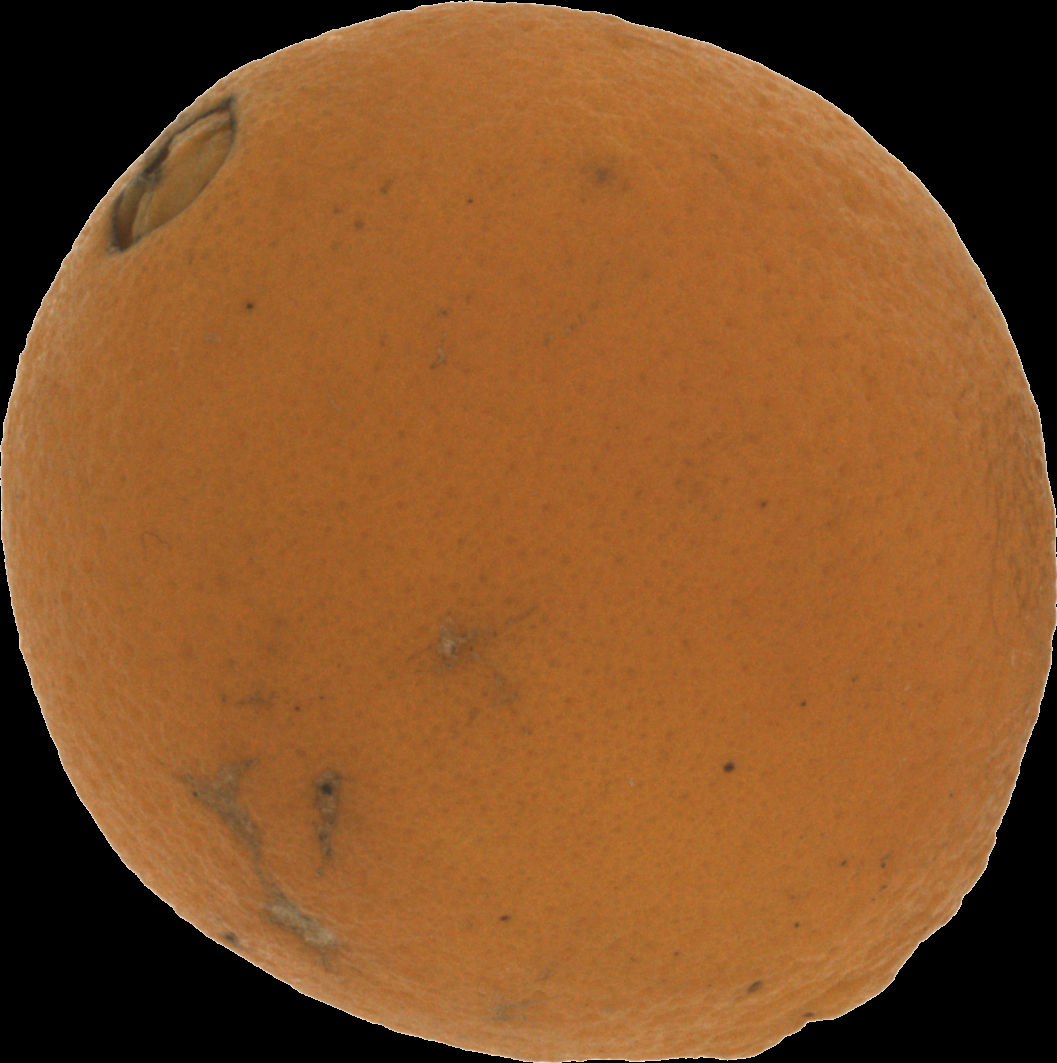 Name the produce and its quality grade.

orange, bad
